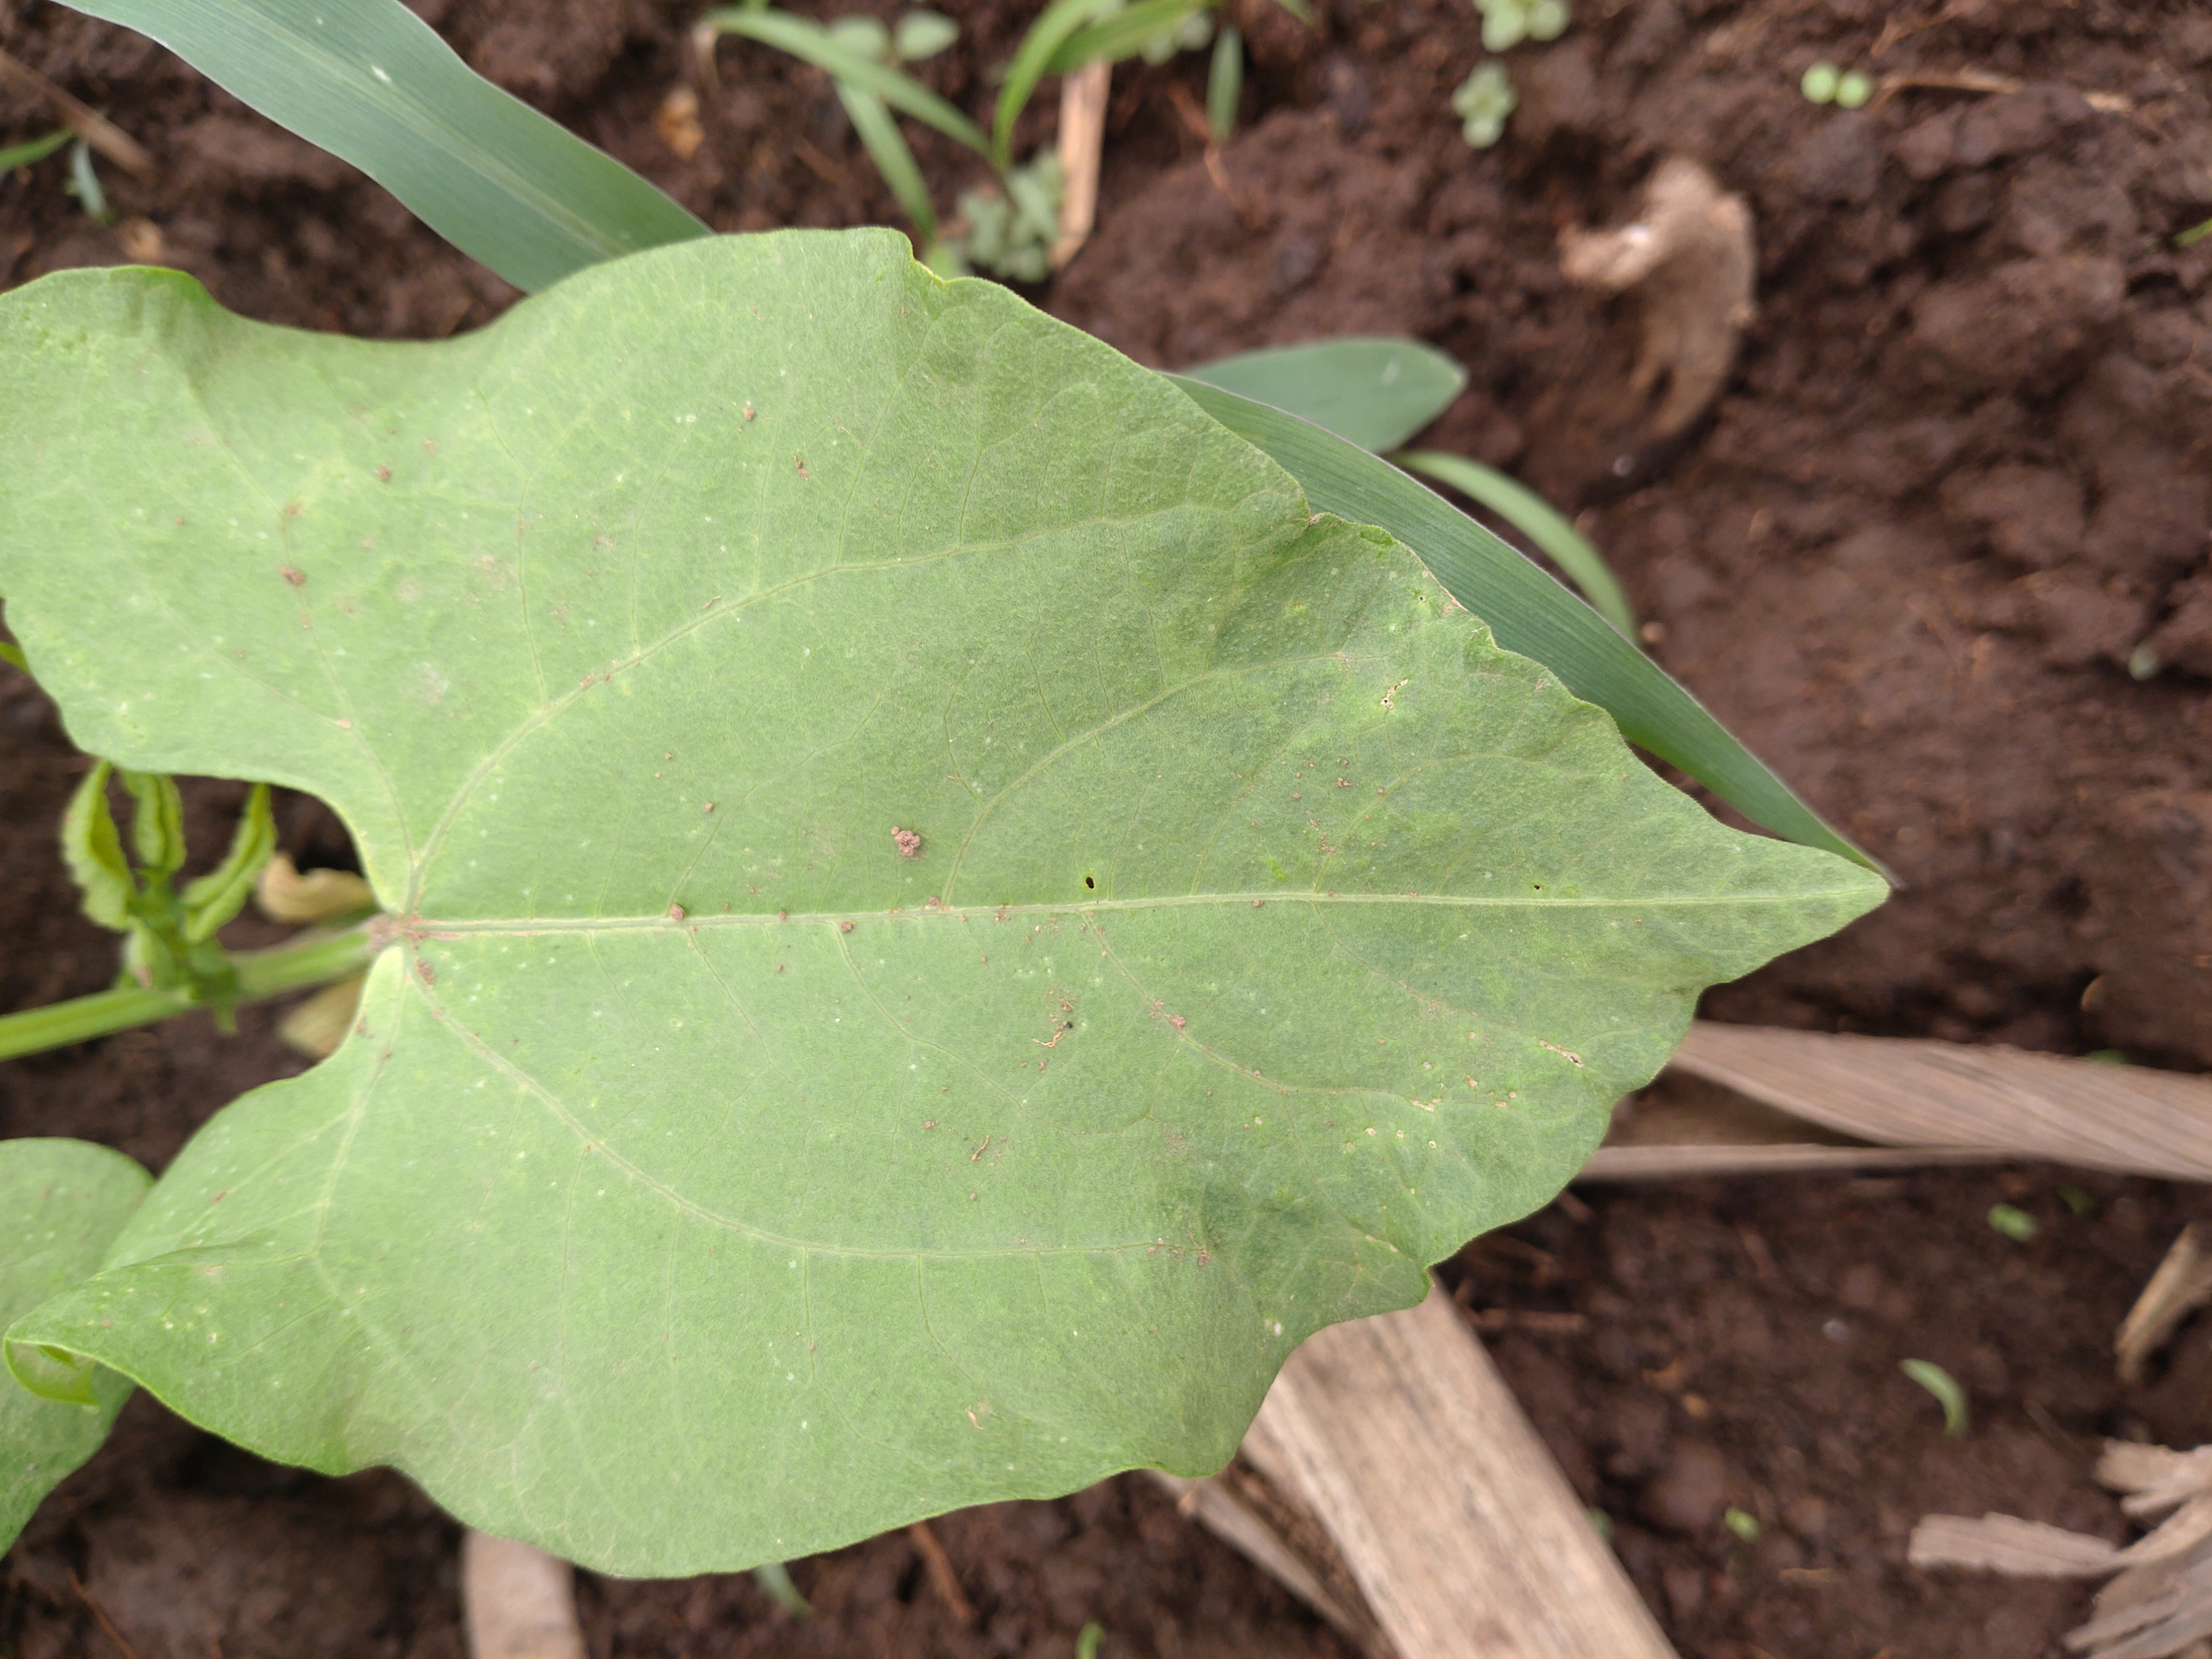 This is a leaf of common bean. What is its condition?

healthy
